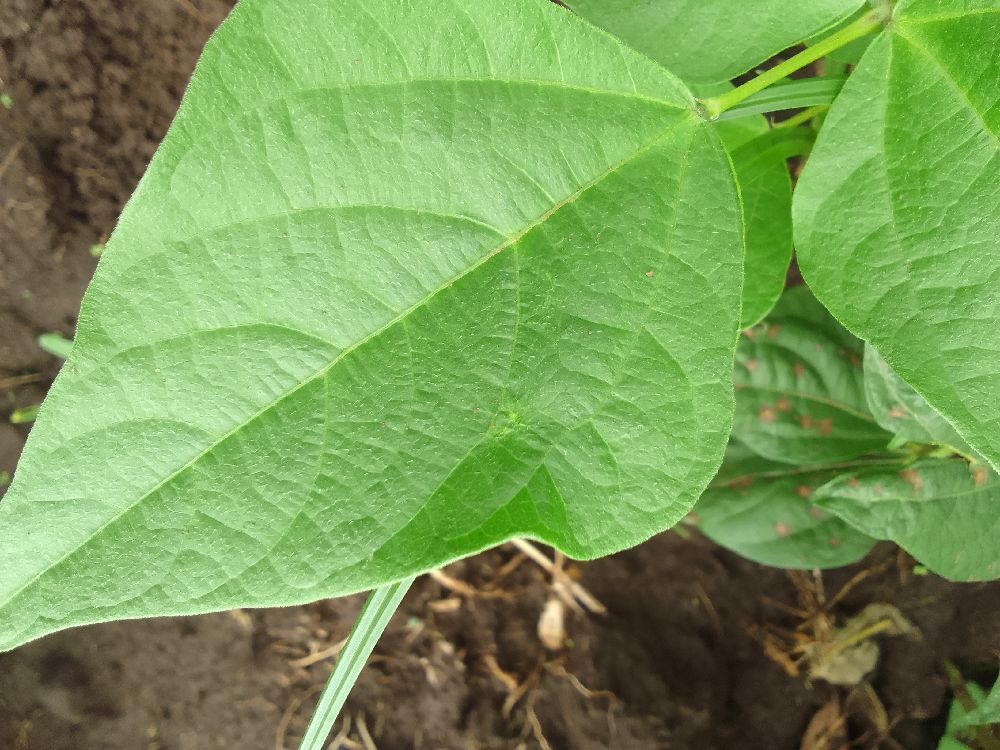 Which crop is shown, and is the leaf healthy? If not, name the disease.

common bean, healthy
